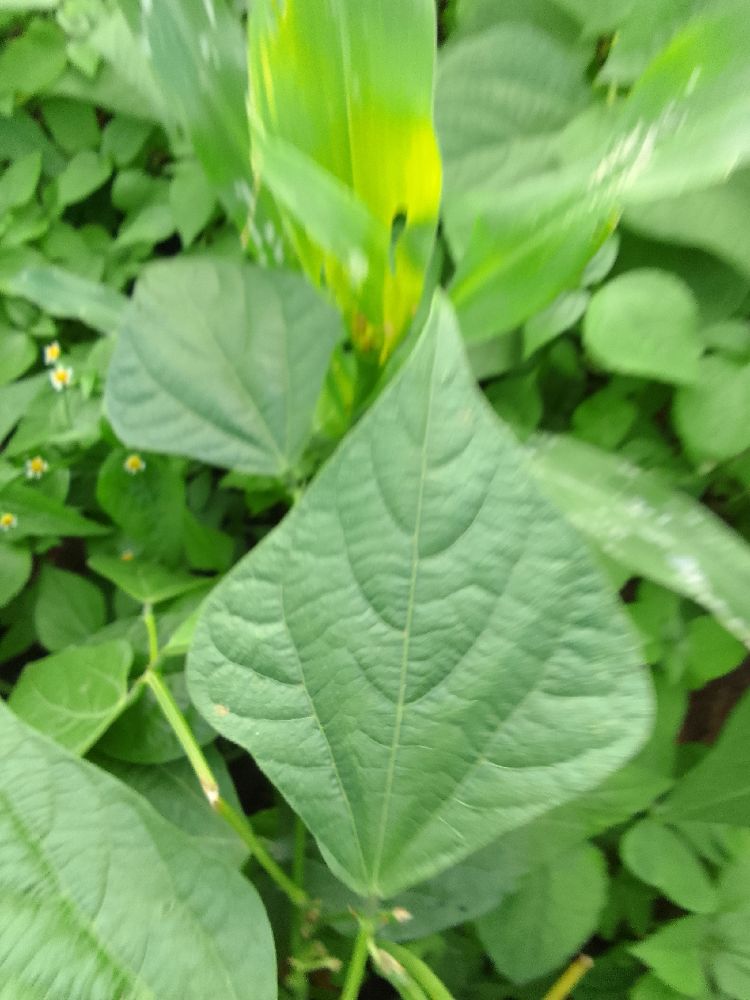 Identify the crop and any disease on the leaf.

common bean, healthy
